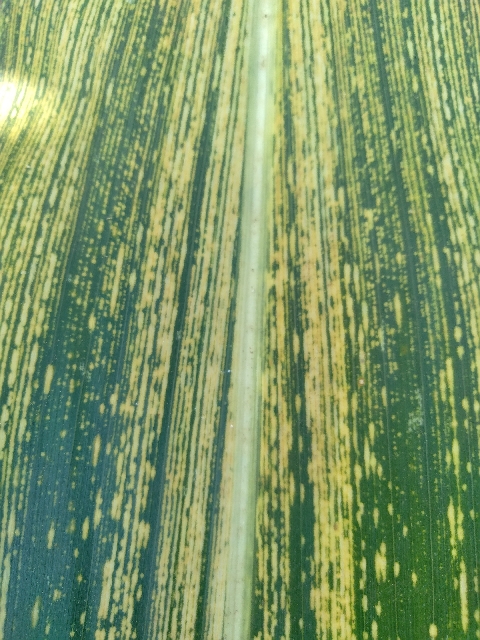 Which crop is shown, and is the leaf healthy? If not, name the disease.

maize, maize streak virus
